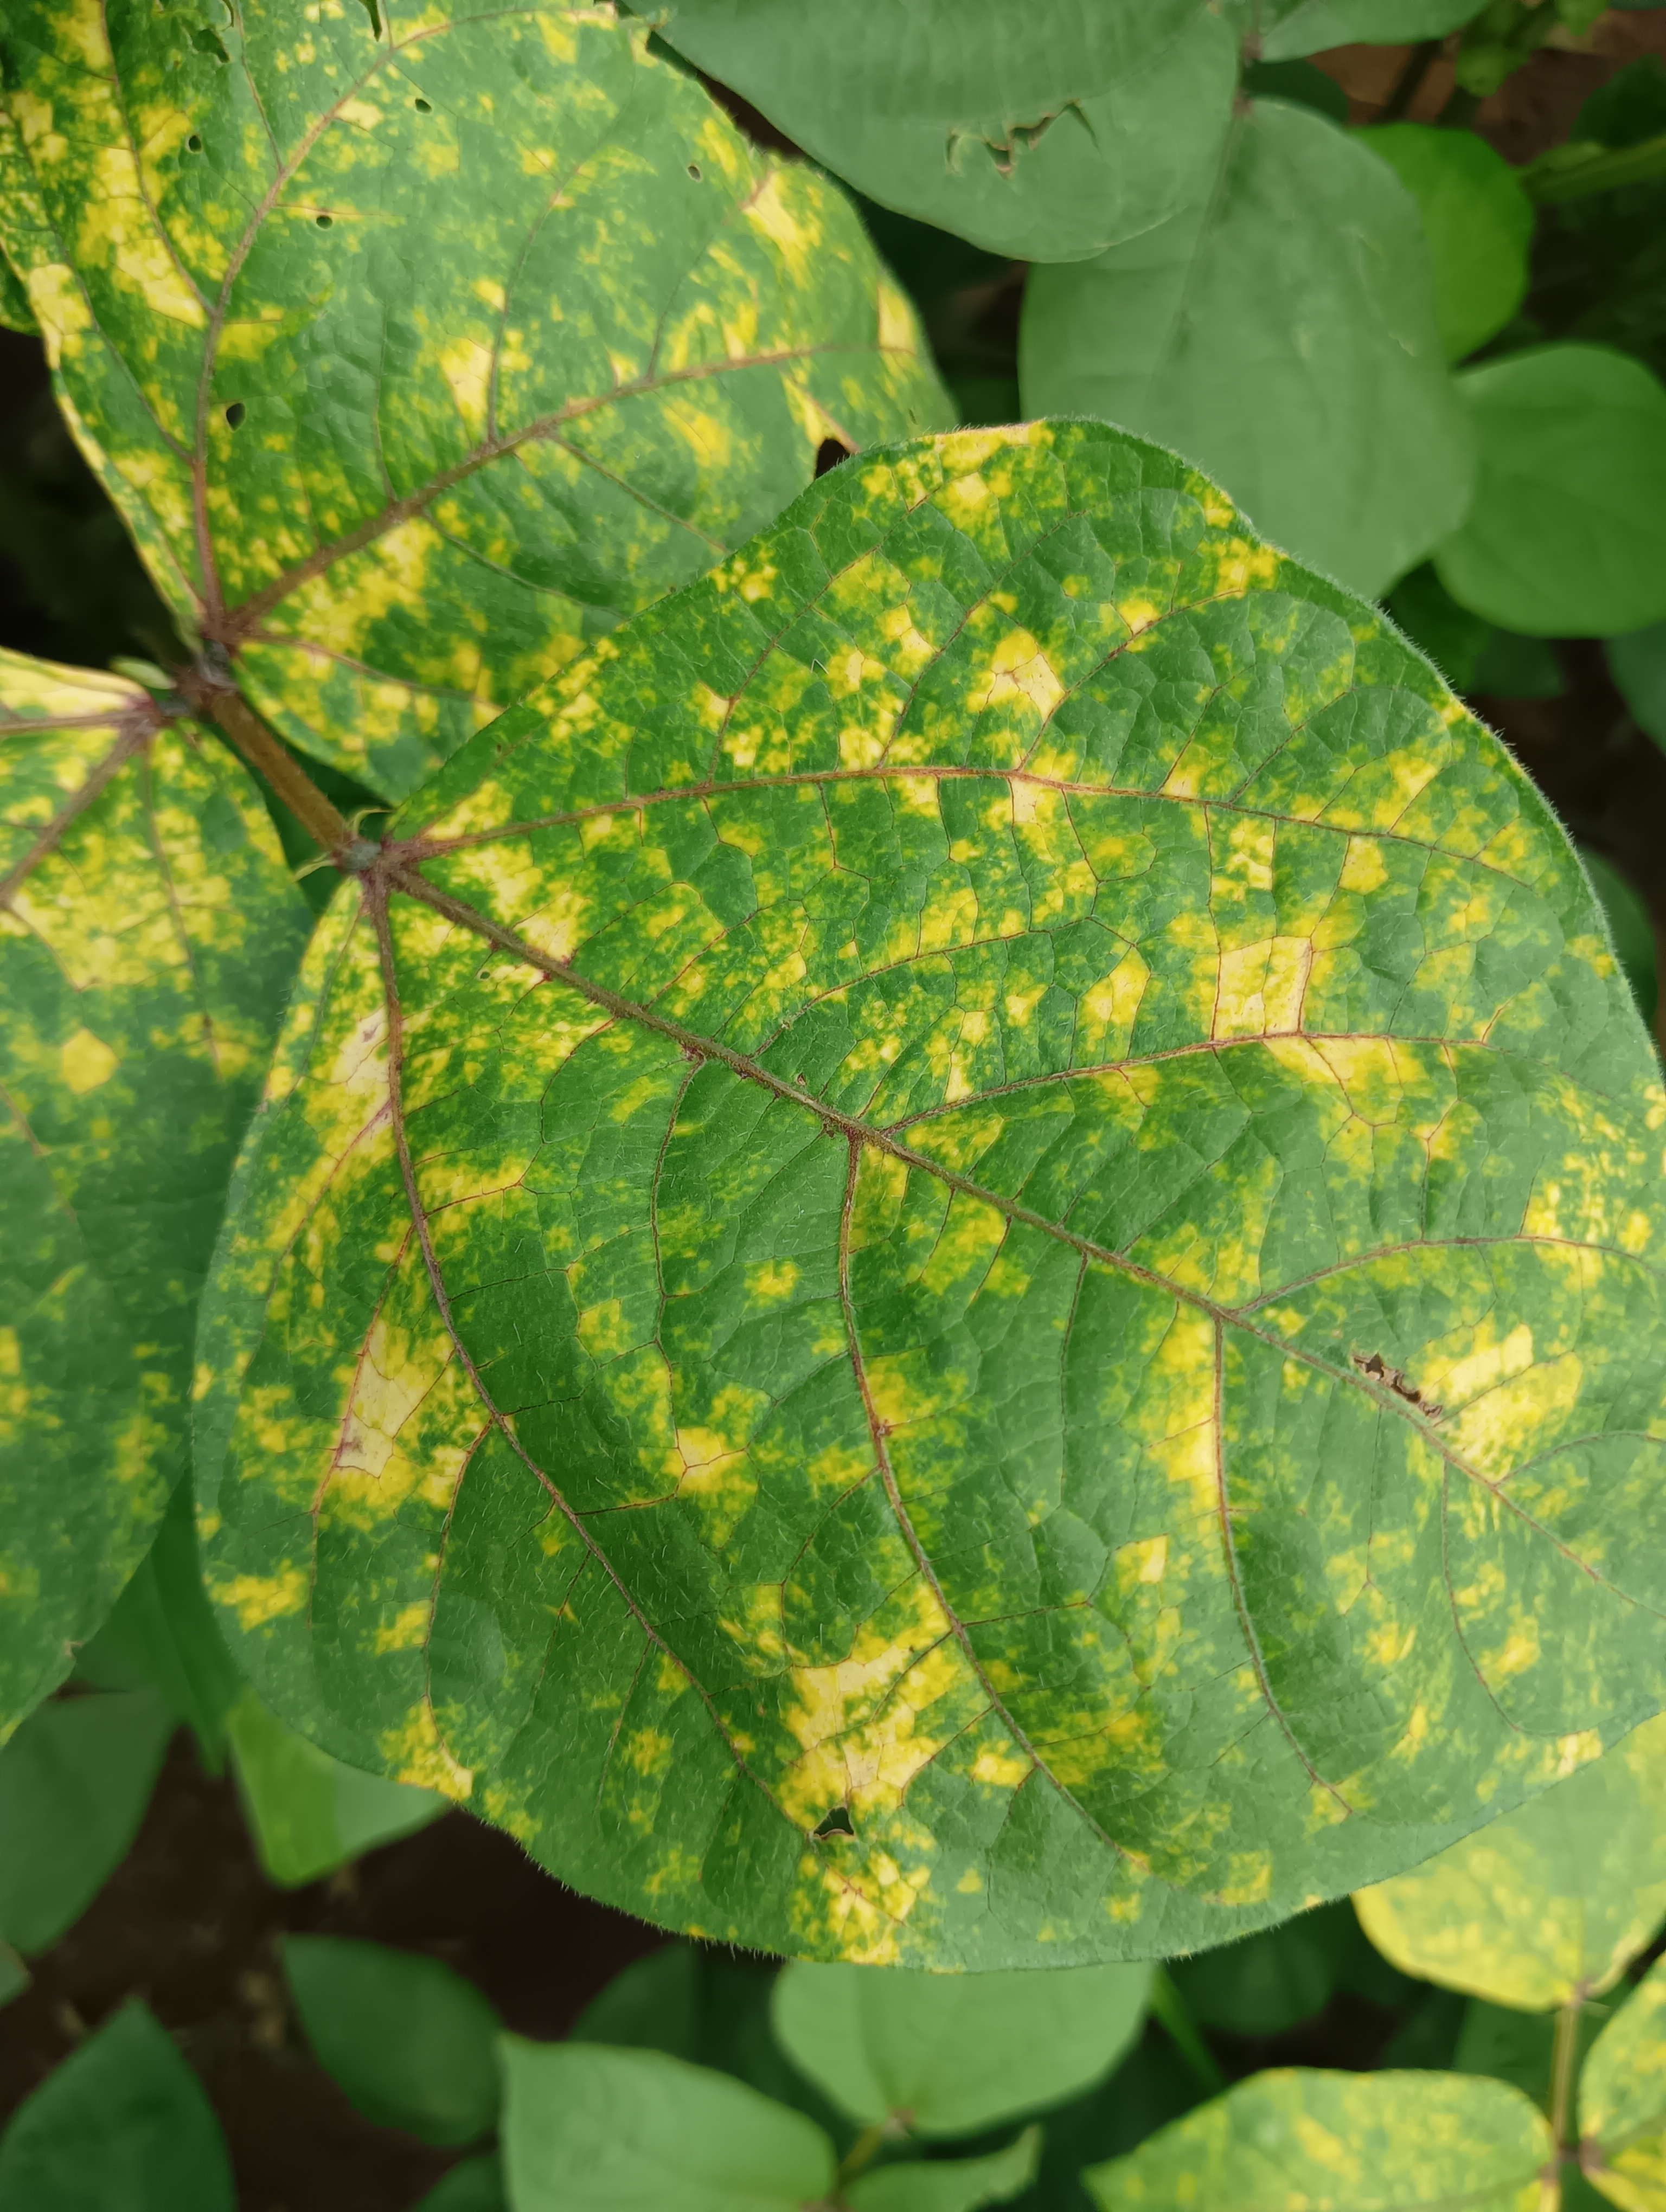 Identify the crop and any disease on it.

mungbean, yellow mosaic
